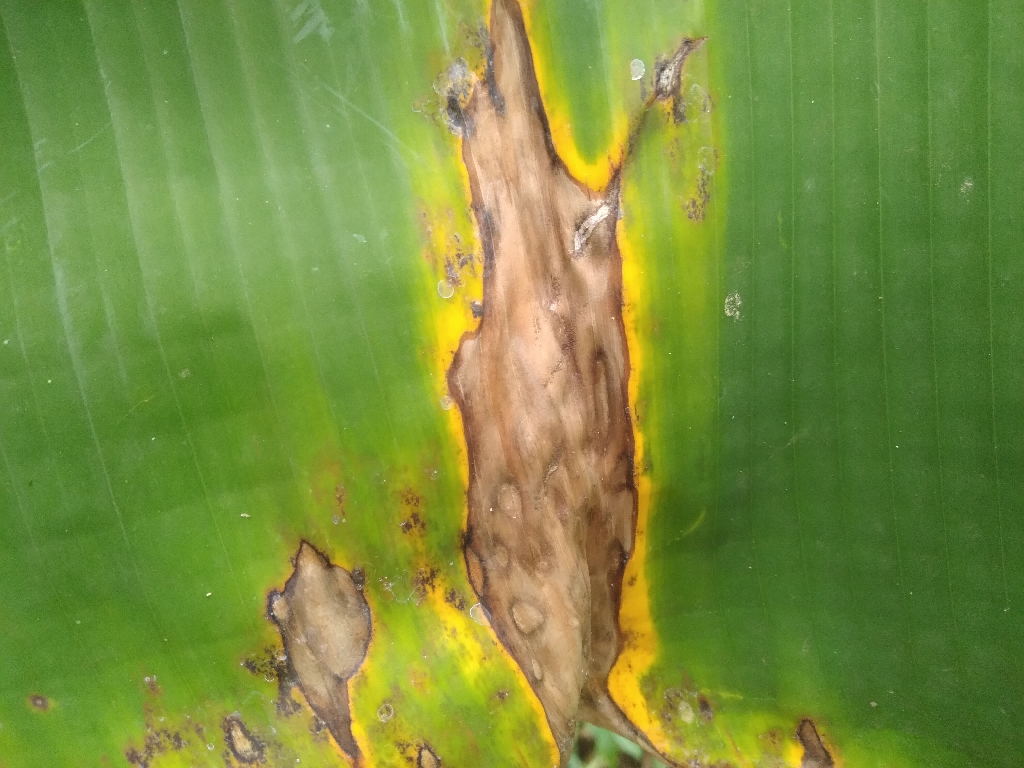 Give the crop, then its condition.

banana, black sigatoka
